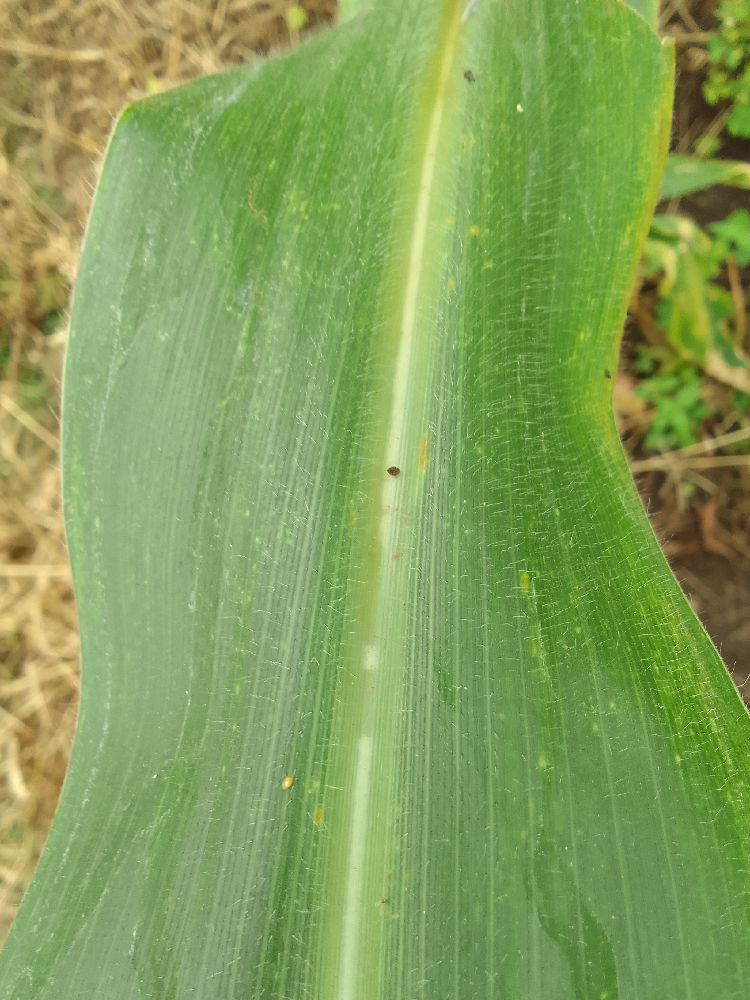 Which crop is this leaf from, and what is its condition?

maize, healthy
